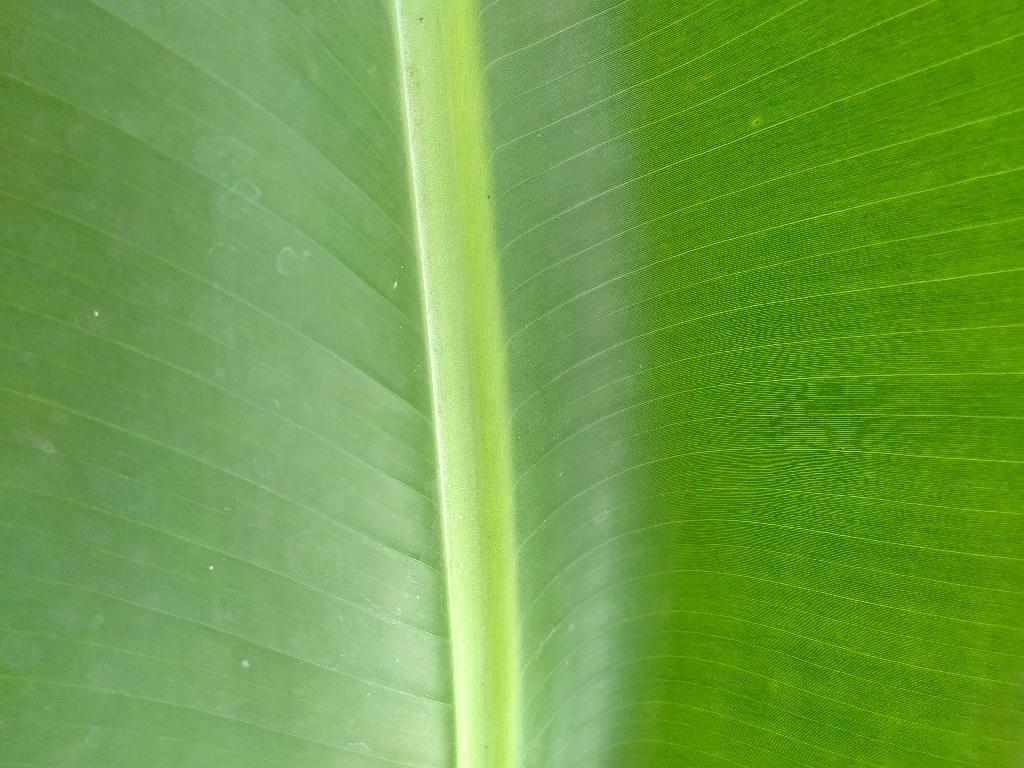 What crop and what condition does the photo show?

banana, healthy
